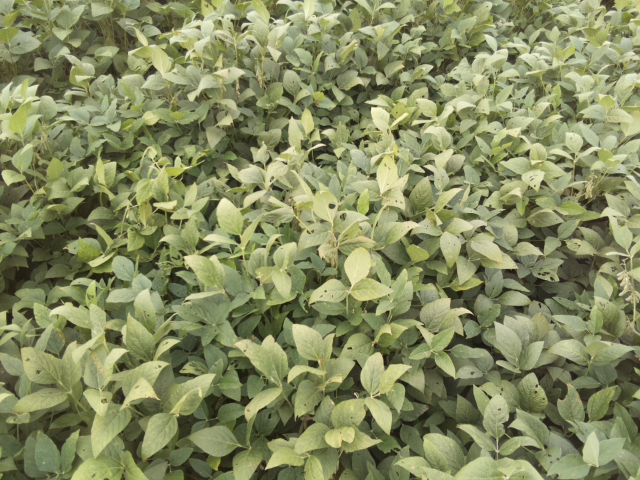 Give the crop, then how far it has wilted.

soybean, leaflets folding inward at secondary pulvinus with no turgor loss in leaflets or petioles
